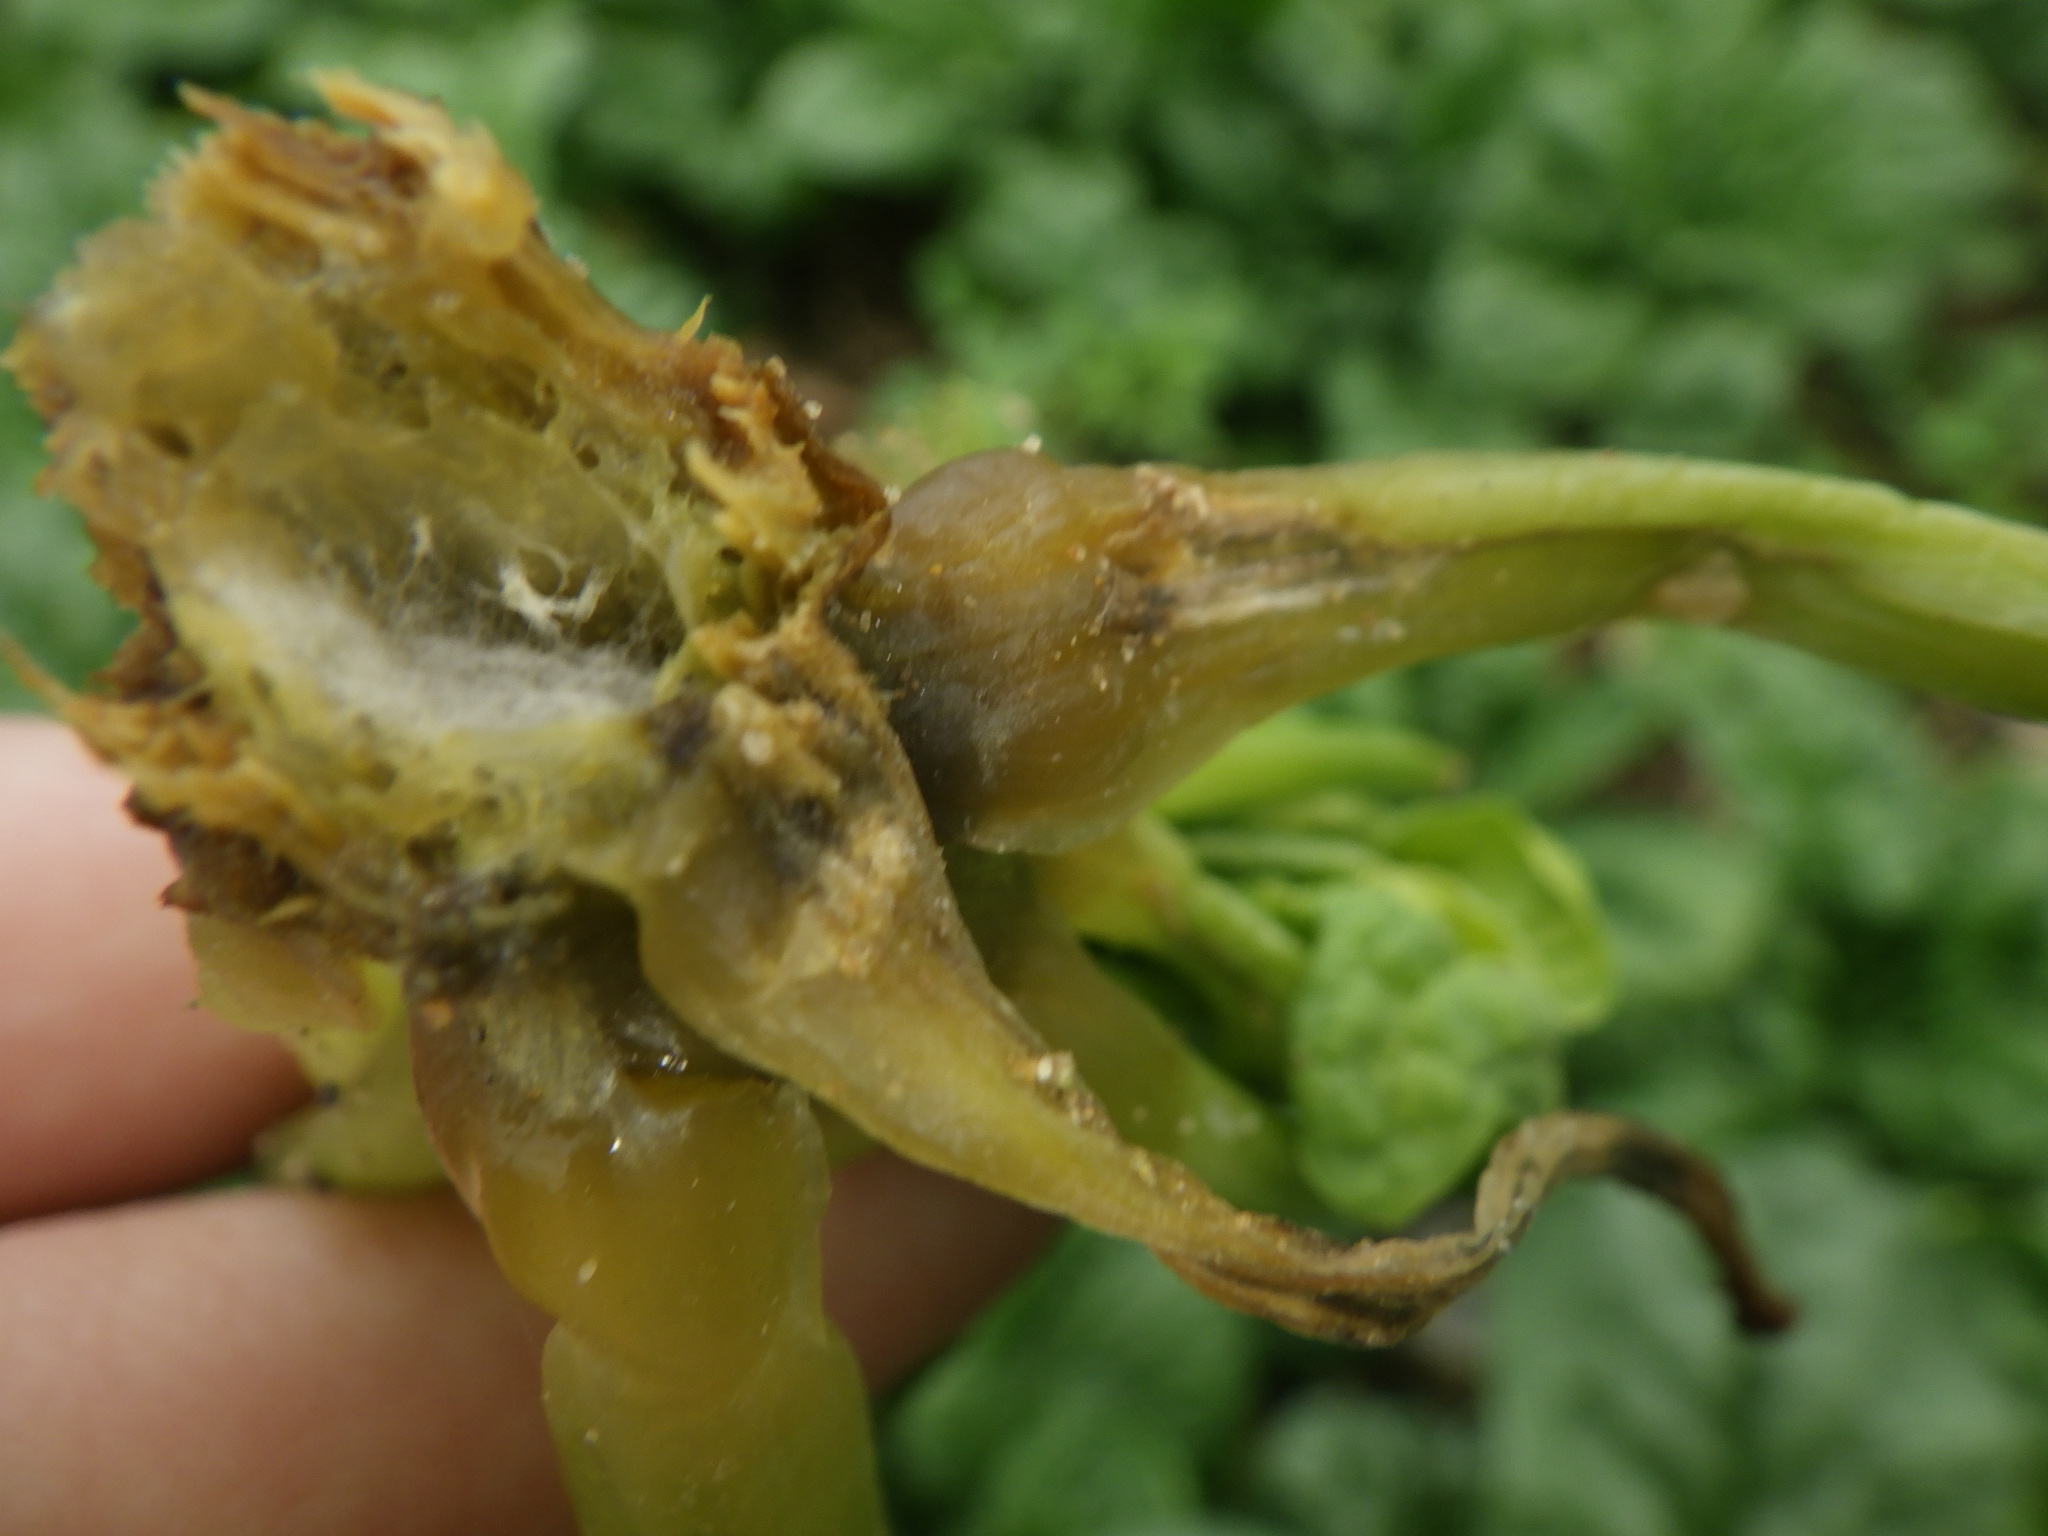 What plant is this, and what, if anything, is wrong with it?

spinach, mechanical damage, root rot
